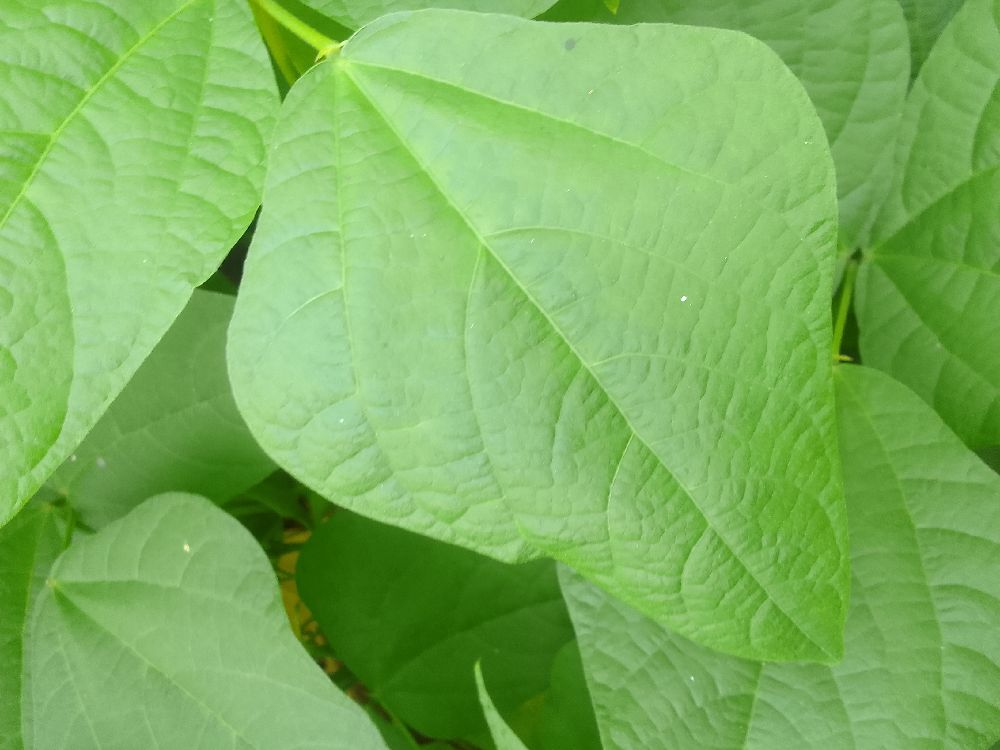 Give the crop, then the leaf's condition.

common bean, healthy
